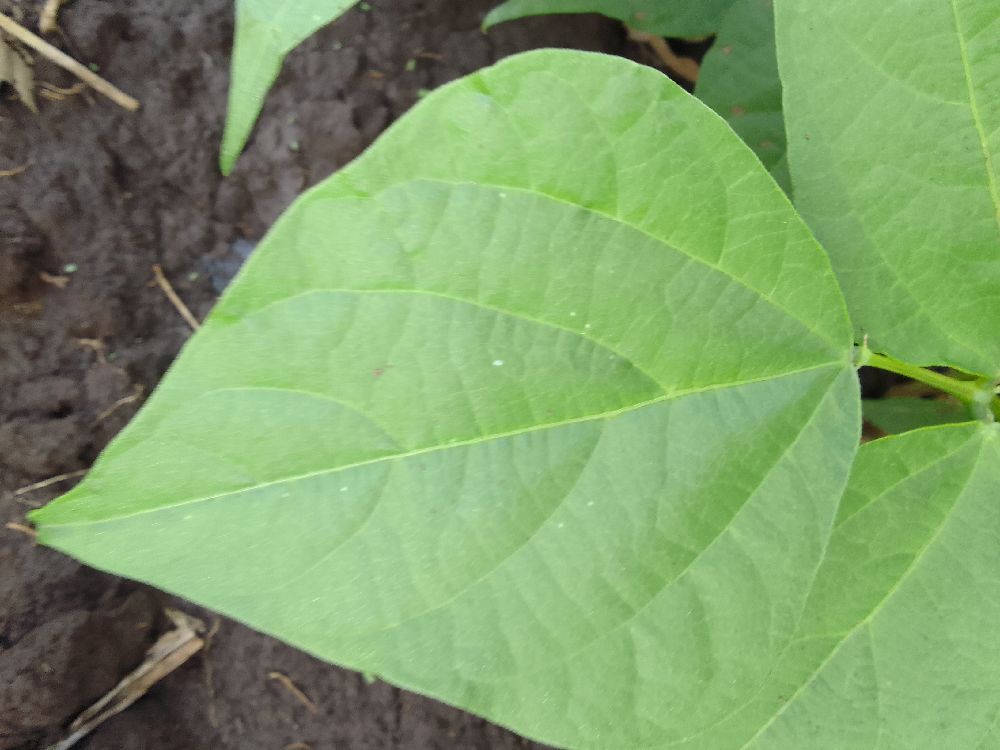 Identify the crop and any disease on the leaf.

common bean, healthy
